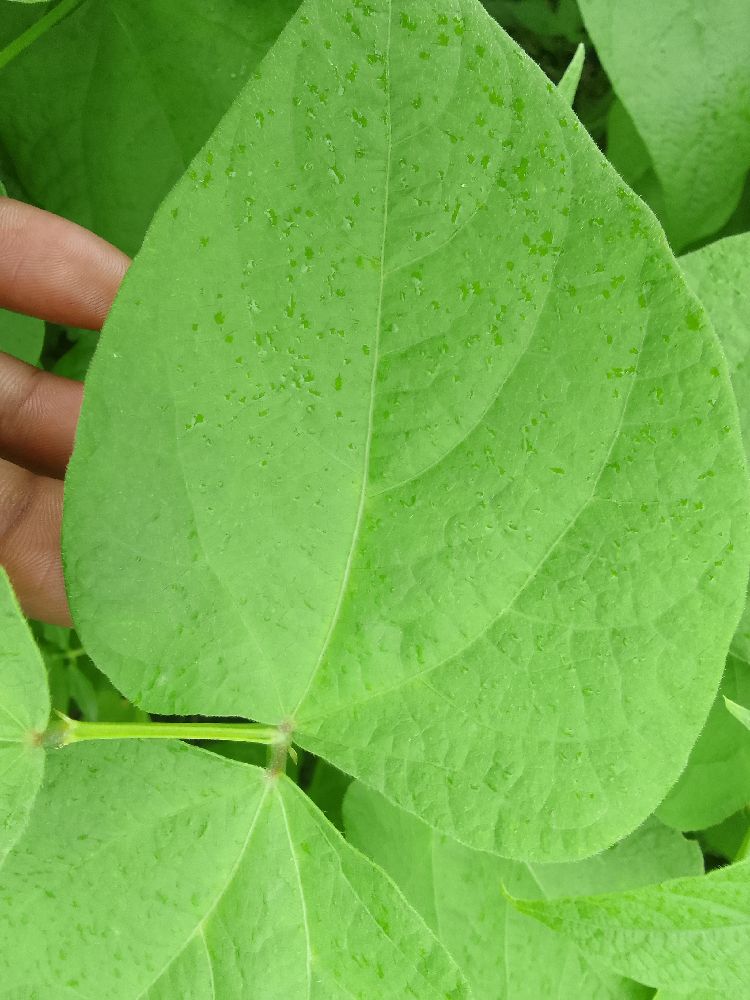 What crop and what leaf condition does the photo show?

common bean, healthy
